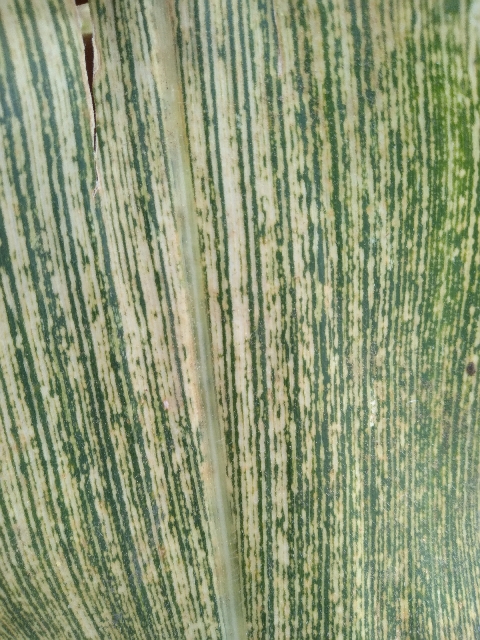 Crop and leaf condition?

maize, maize streak virus
